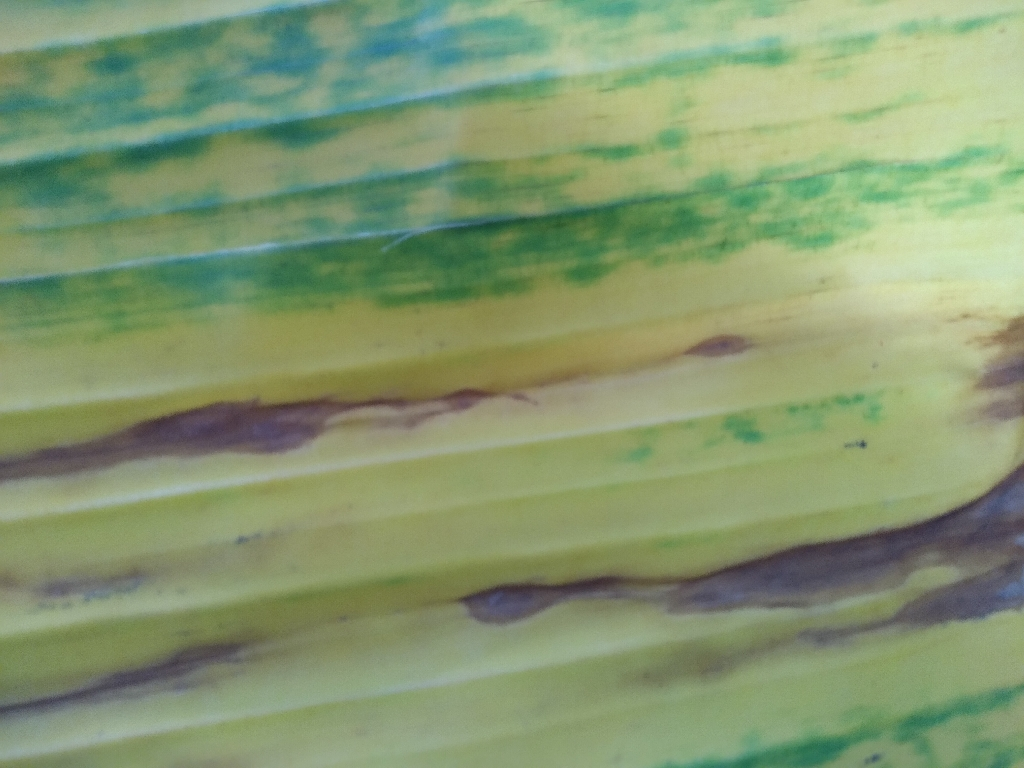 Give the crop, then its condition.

banana, fusarium wilt race 1
